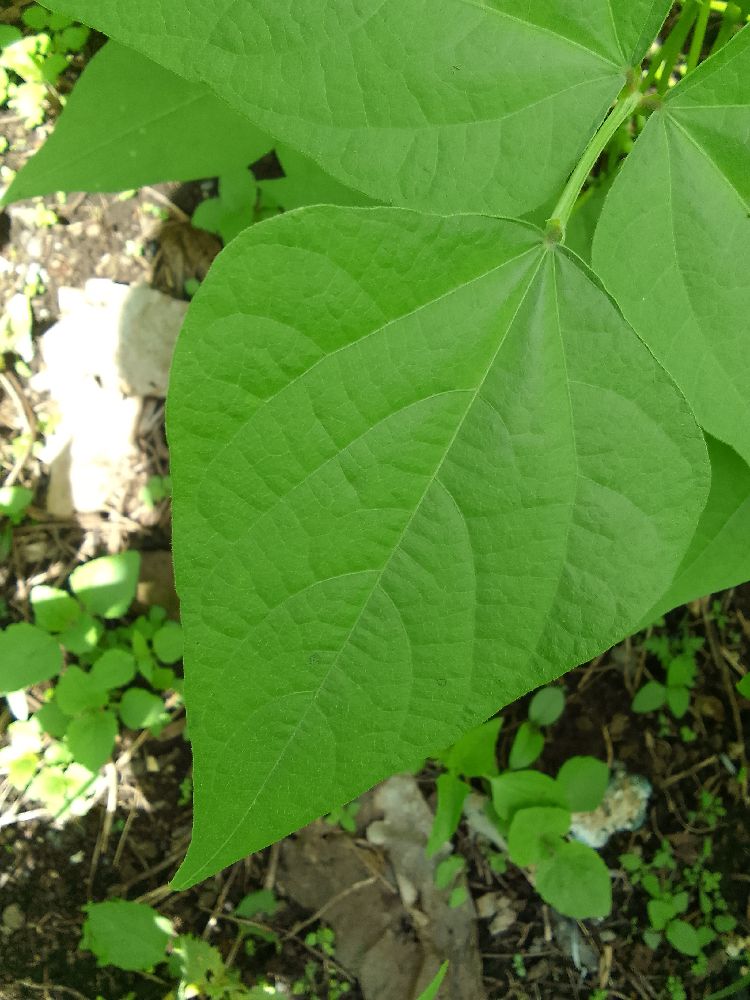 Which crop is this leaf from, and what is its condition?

common bean, healthy
